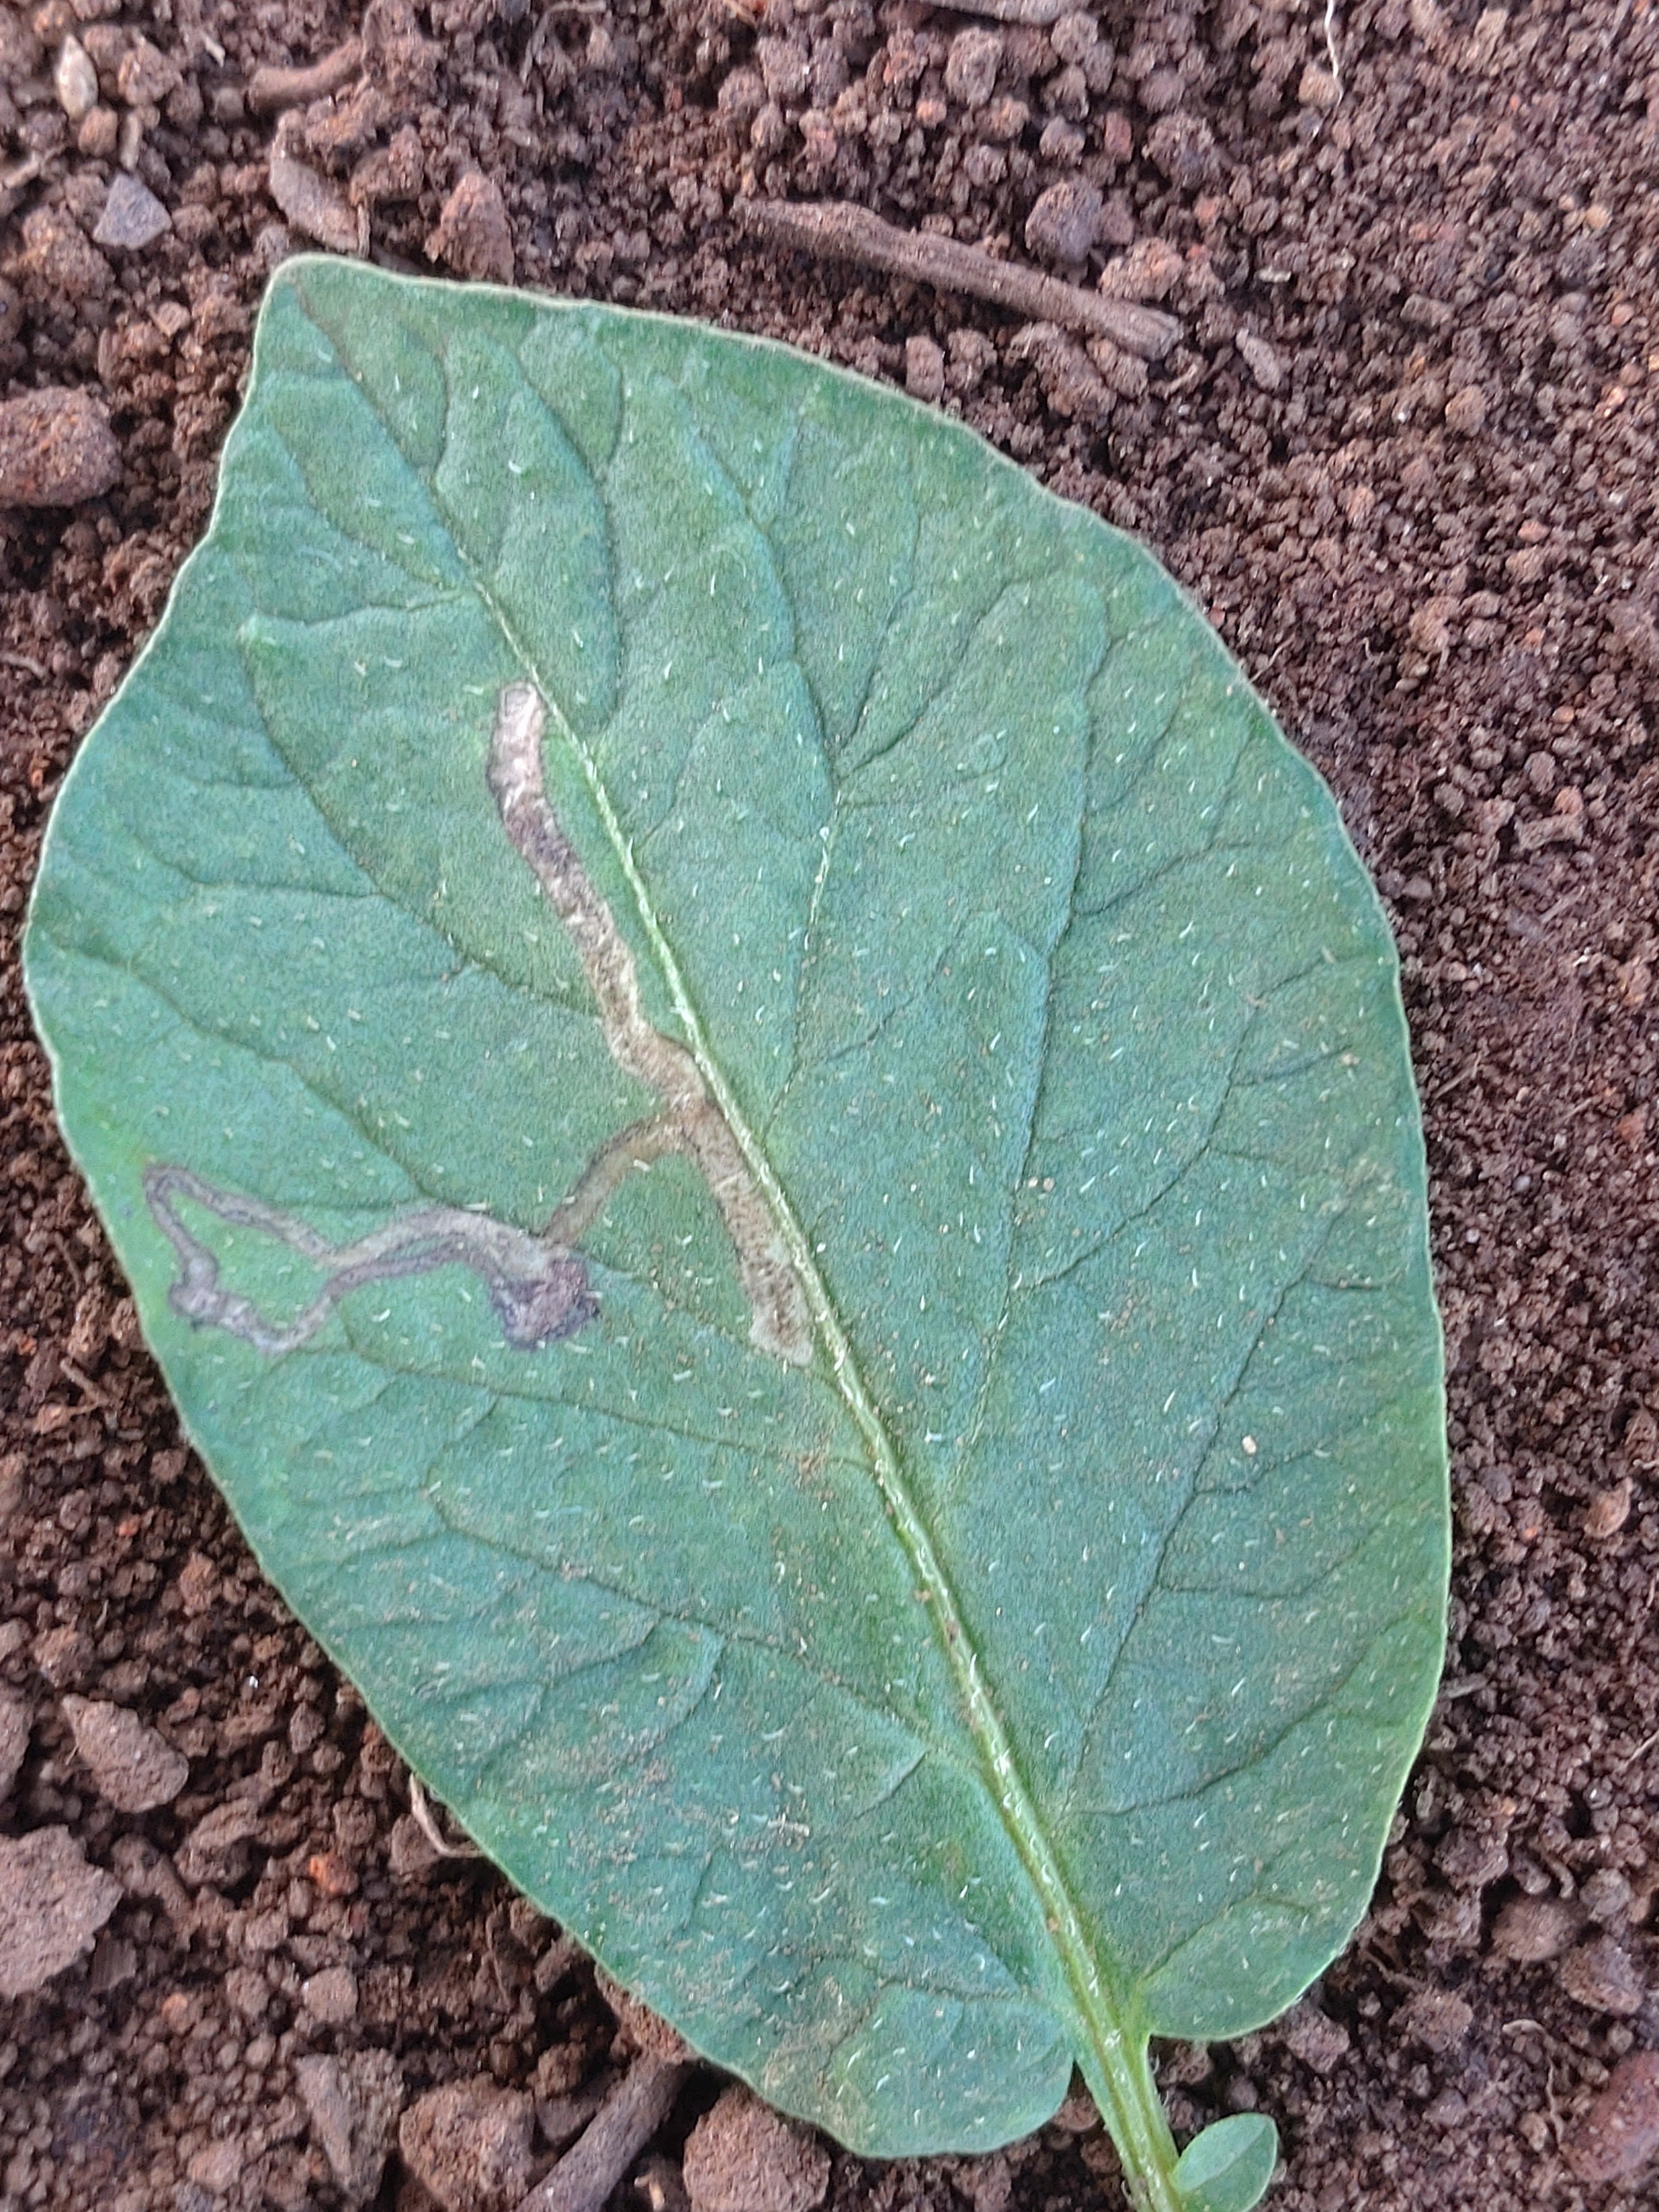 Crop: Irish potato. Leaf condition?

early blight
